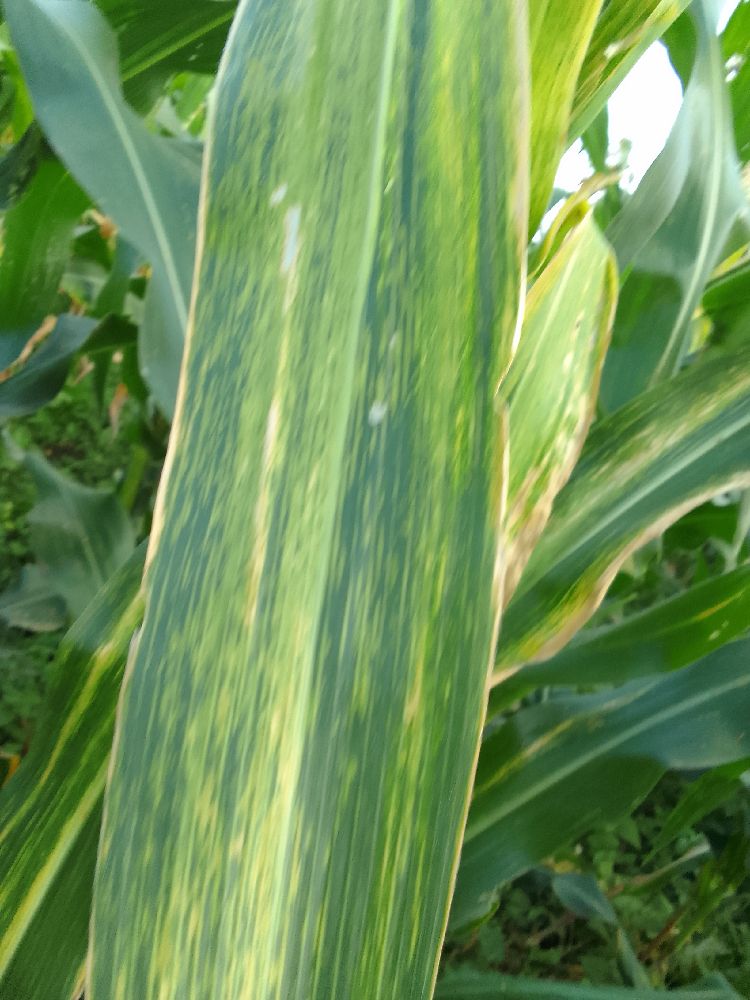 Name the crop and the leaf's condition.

maize, maize lethal necrosis
